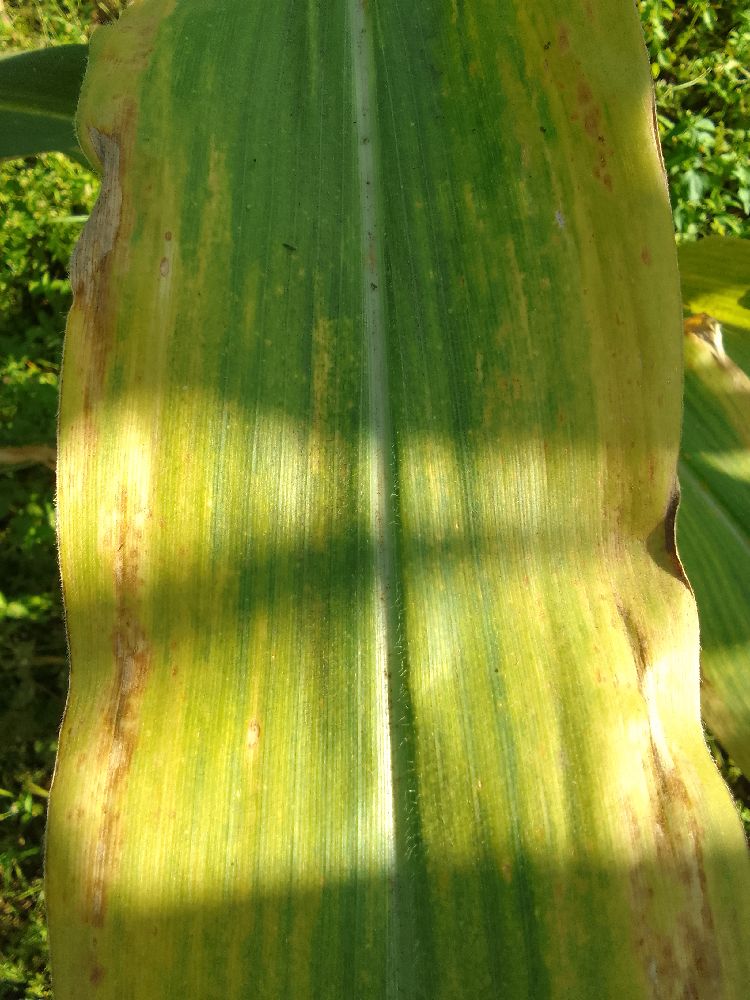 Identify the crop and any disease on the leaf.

maize, maize lethal necrosis
